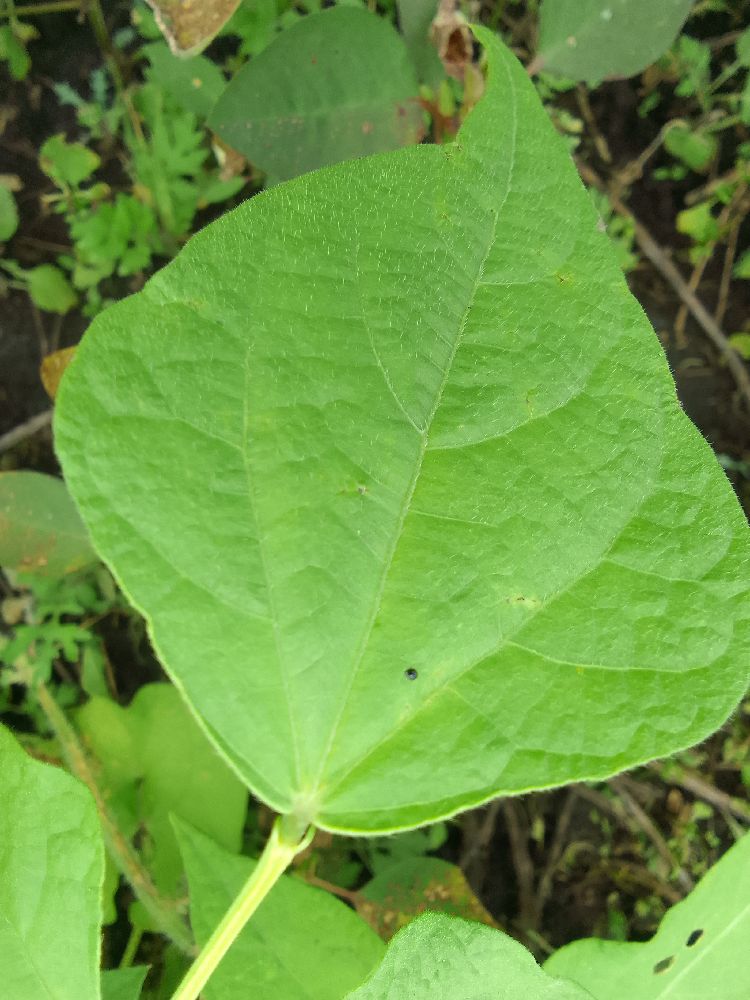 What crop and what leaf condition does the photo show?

common bean, healthy
